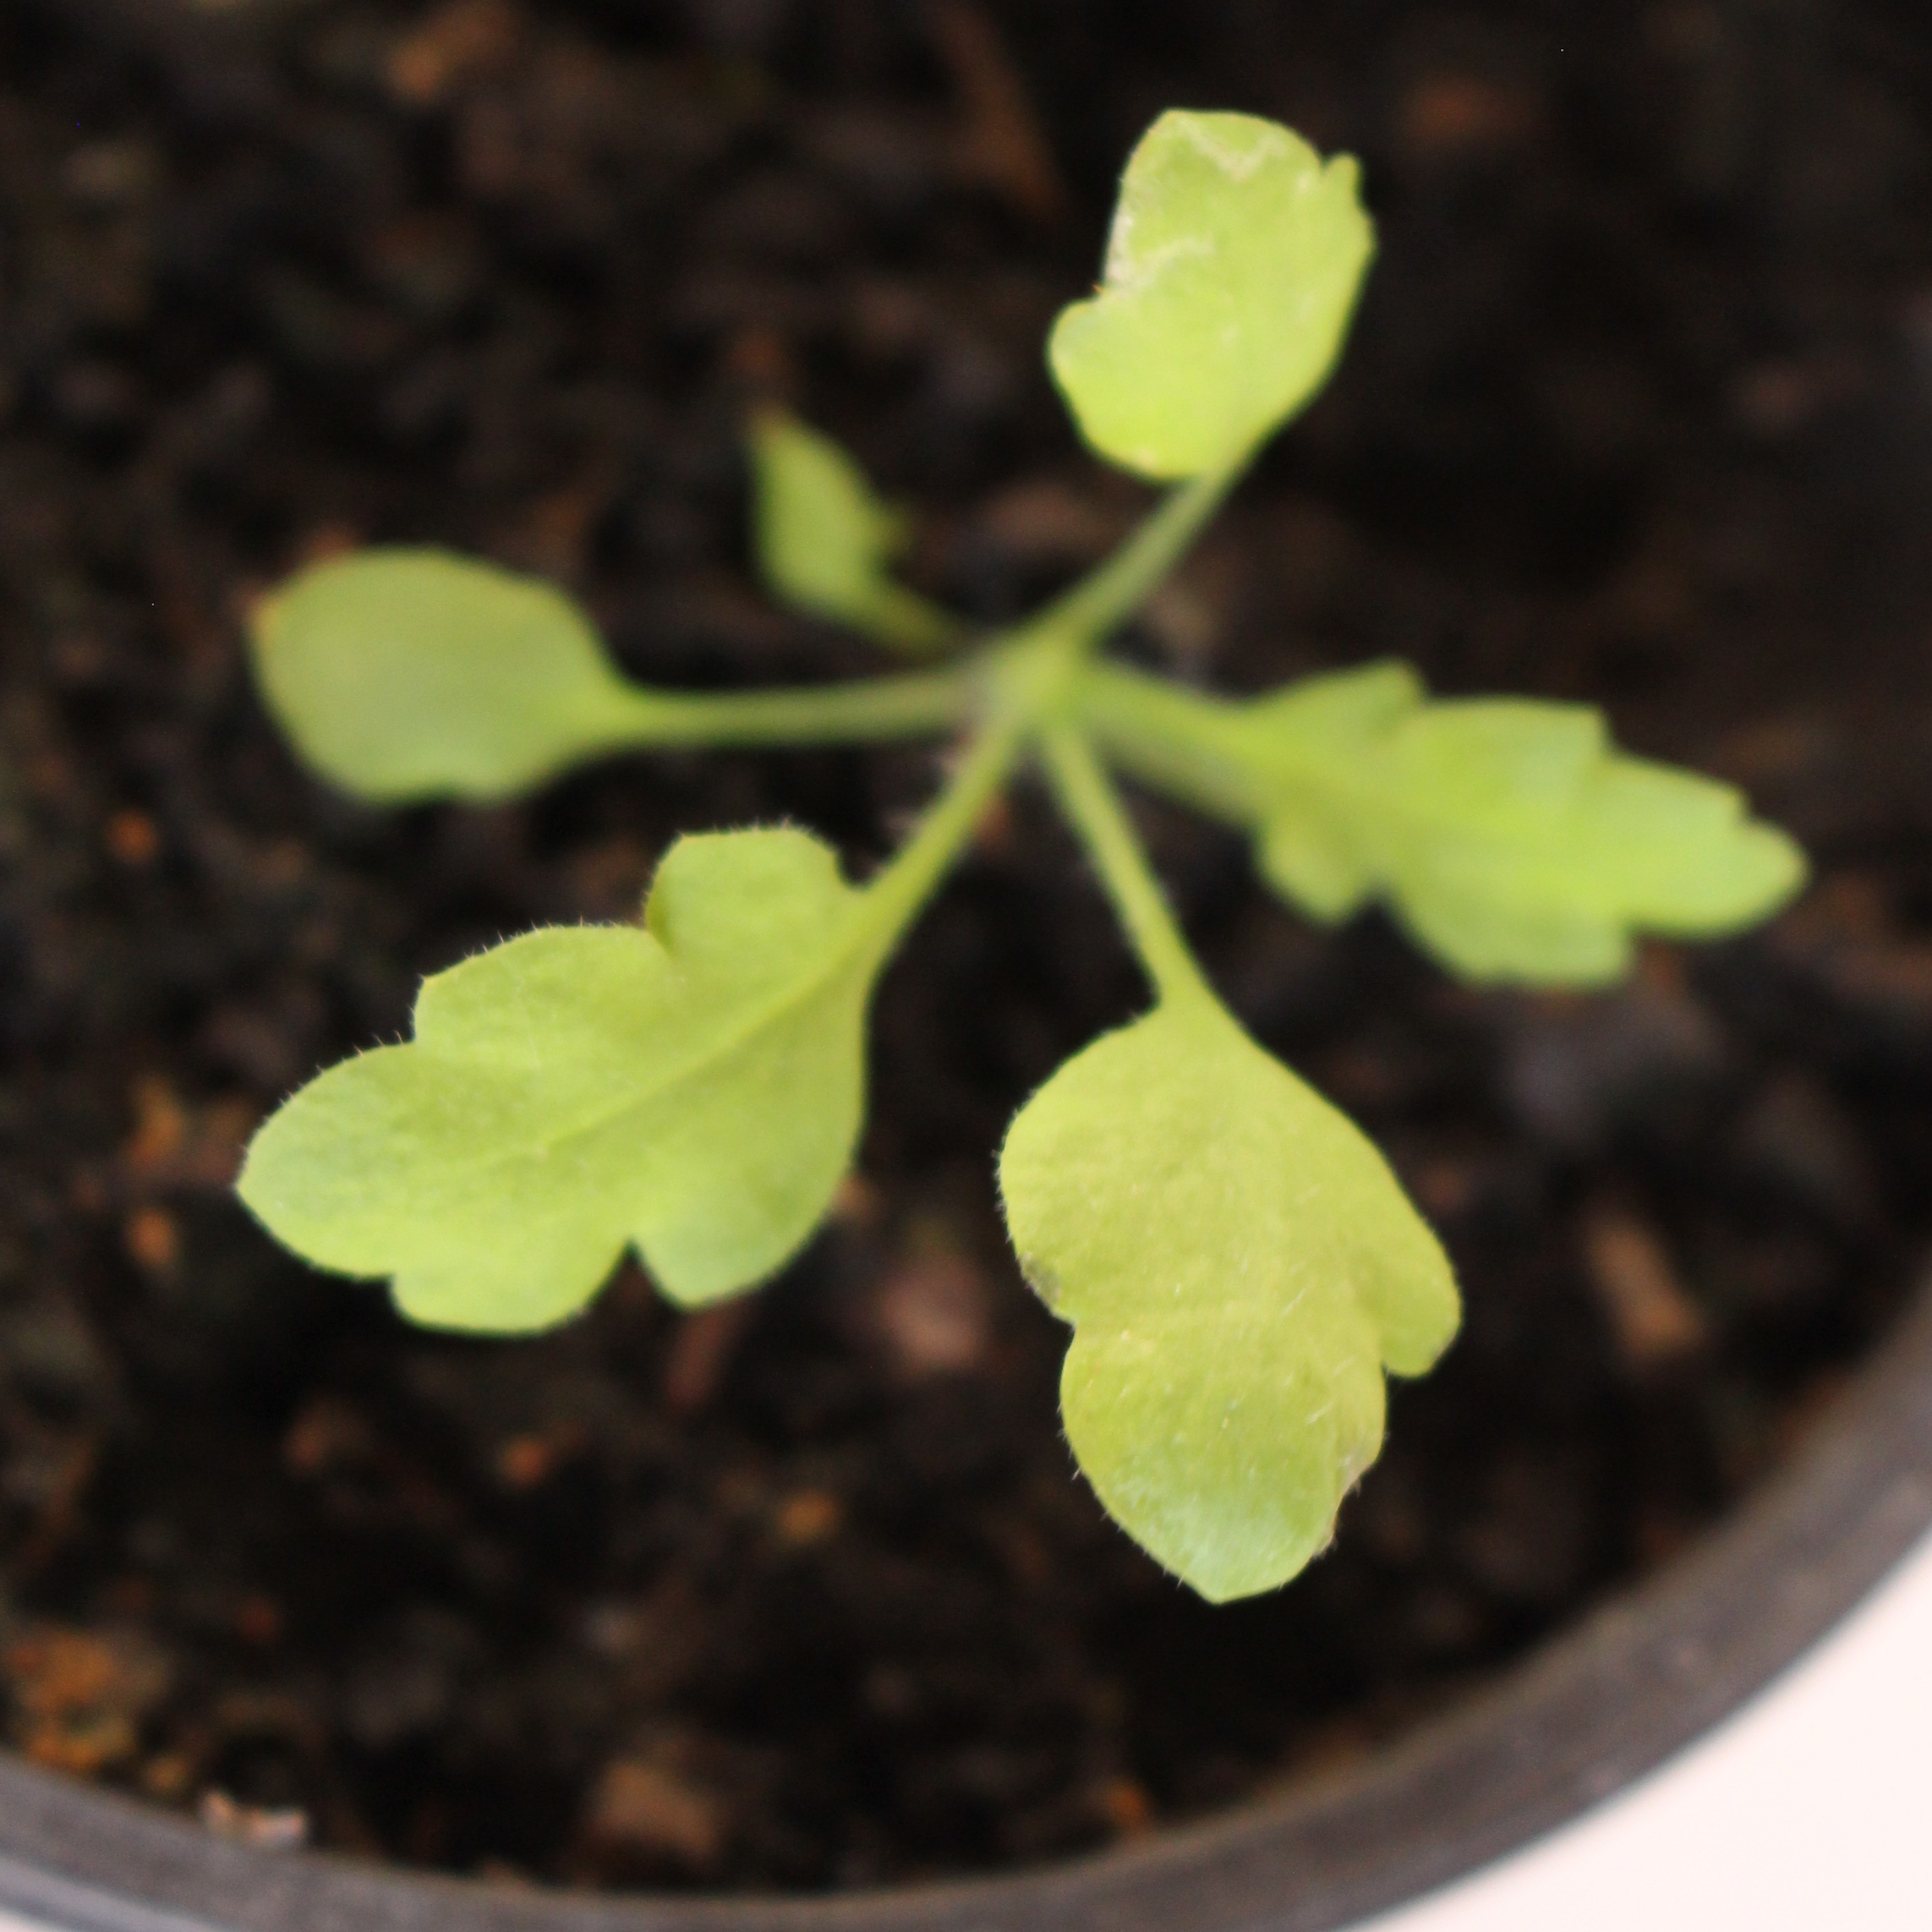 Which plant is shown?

Papaver rhoeas
